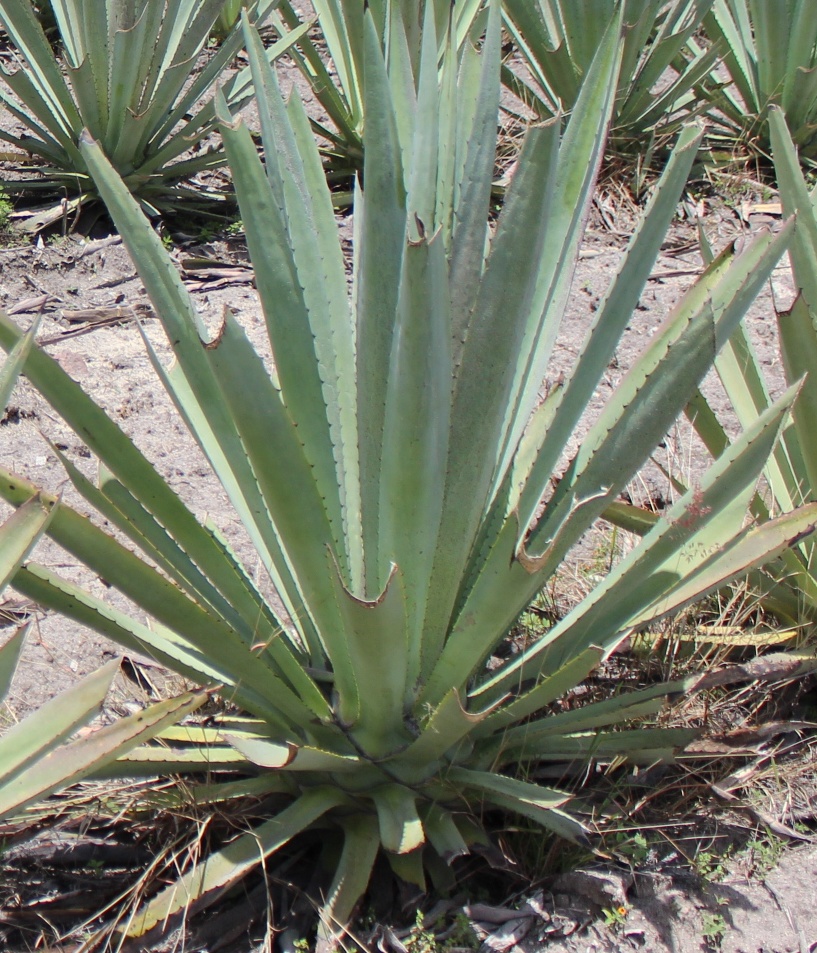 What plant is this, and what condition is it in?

agave, yellow
